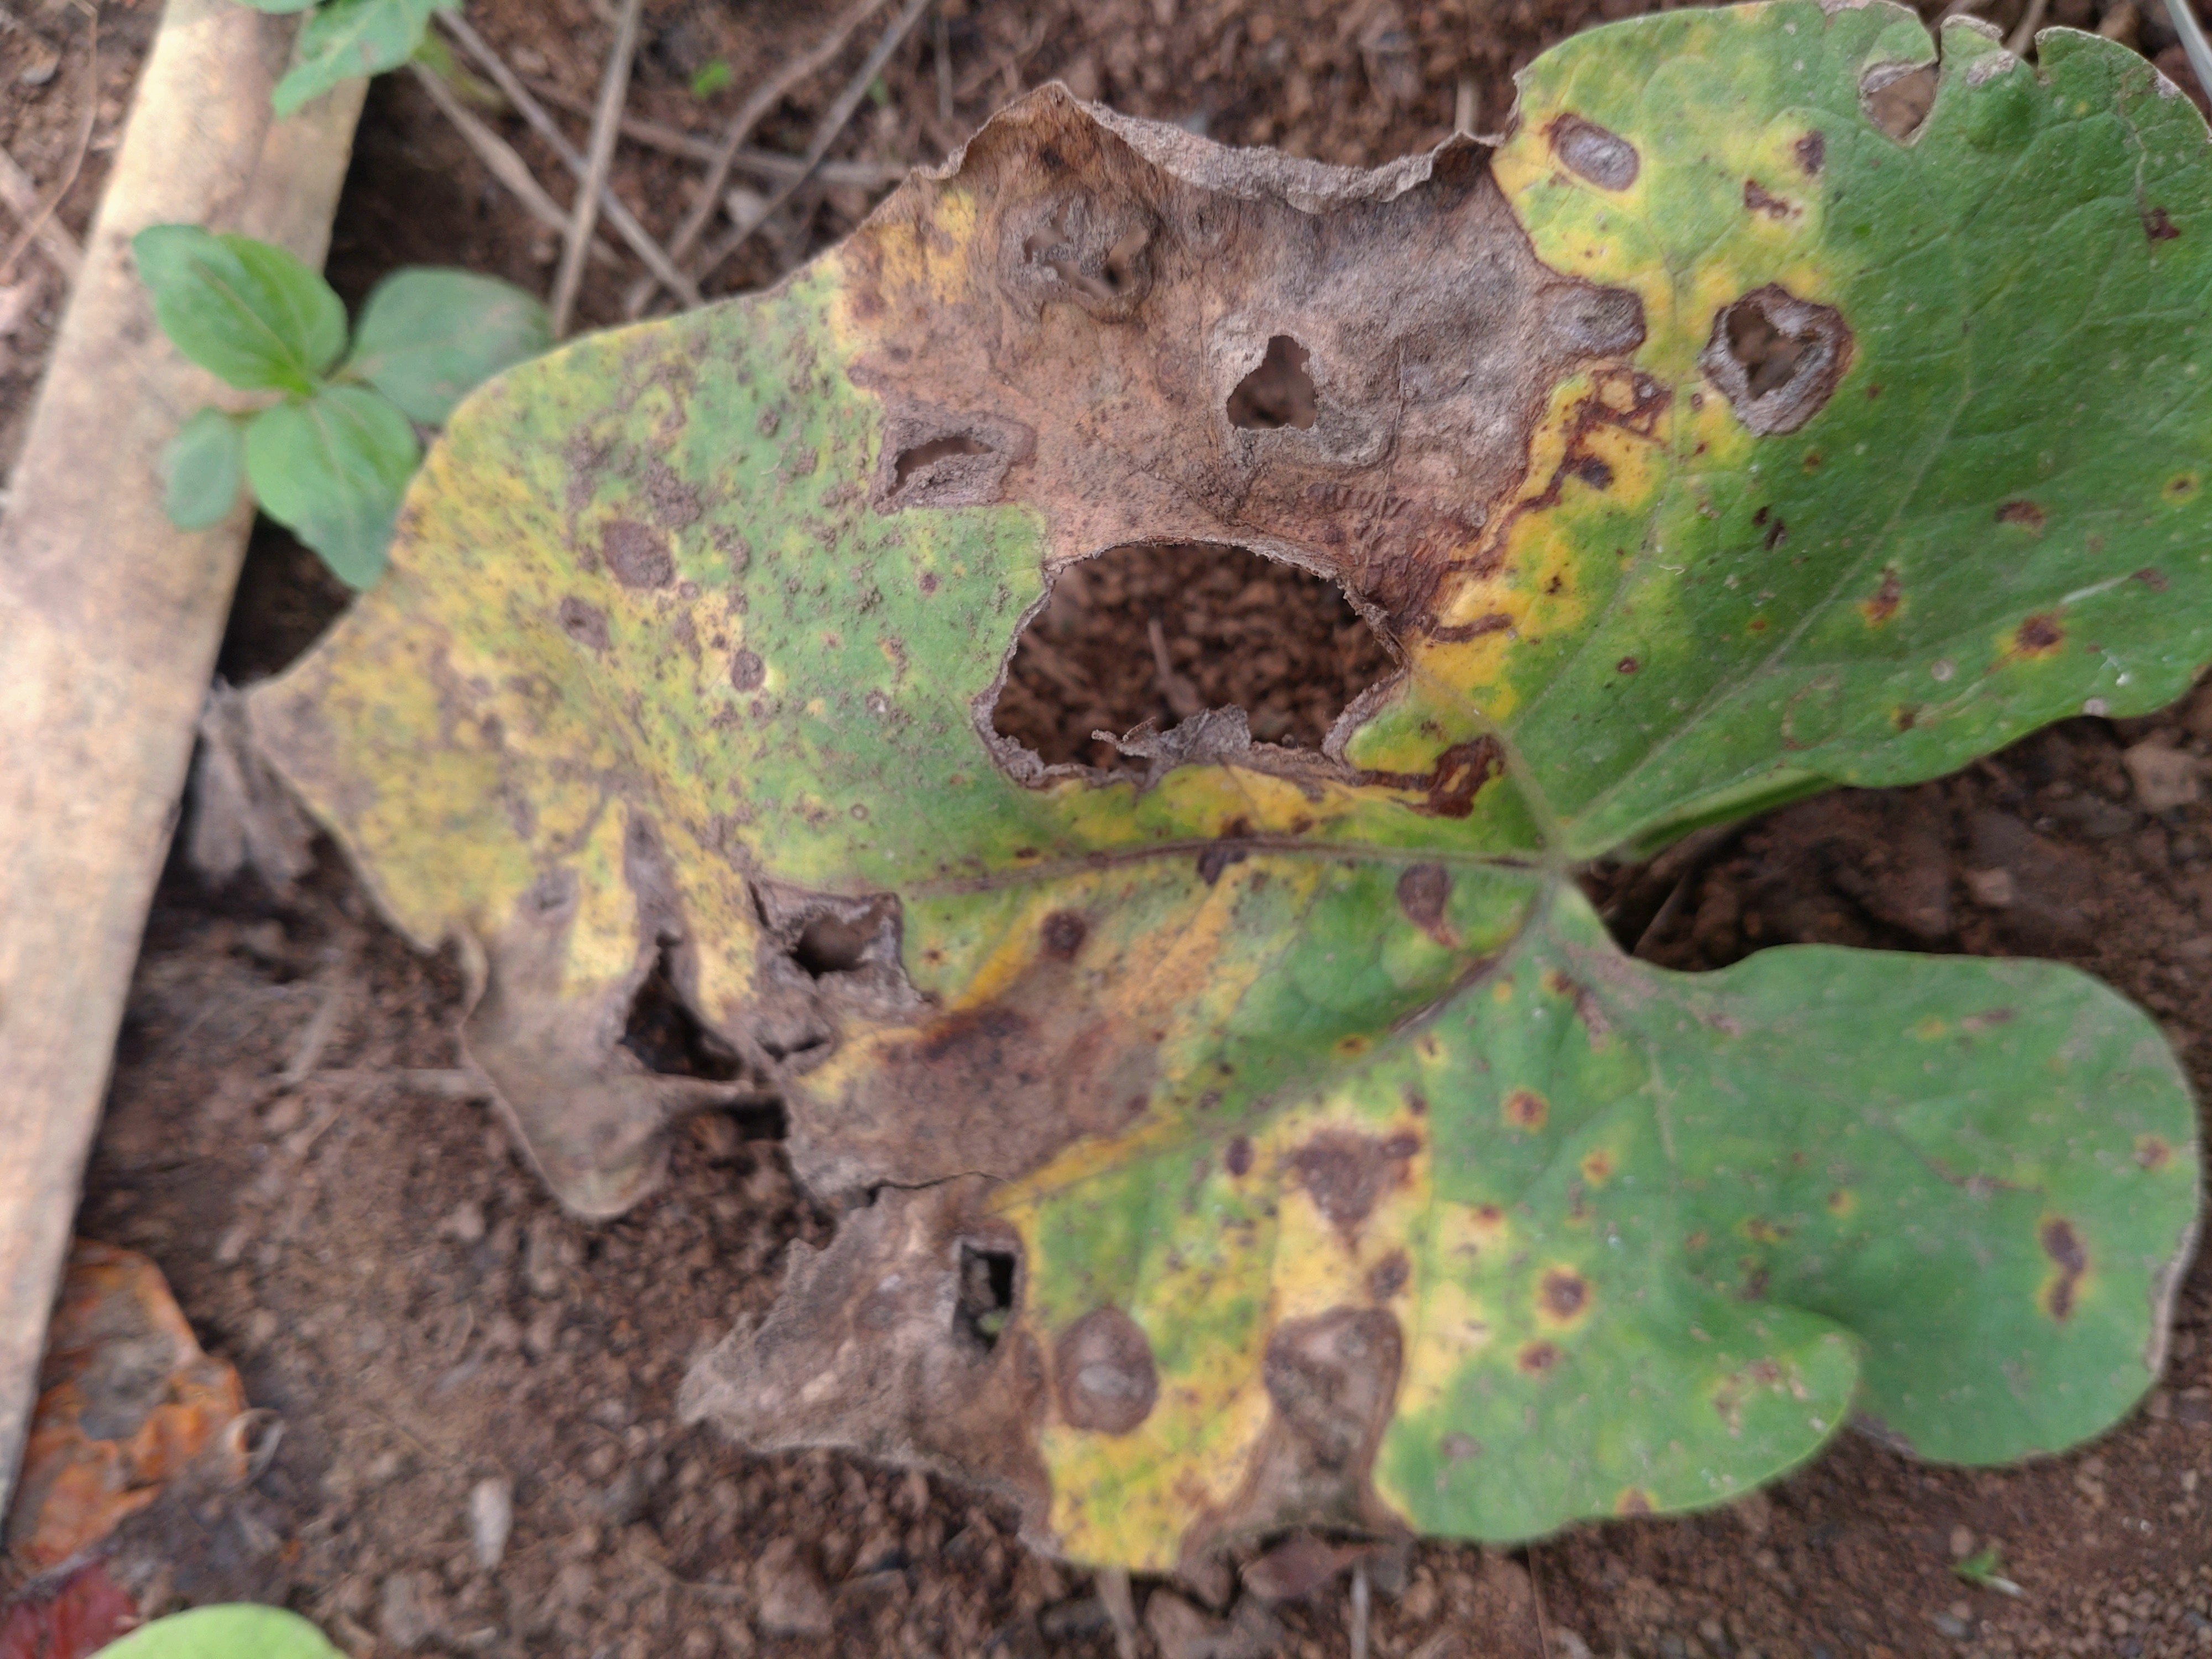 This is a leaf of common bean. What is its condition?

rust
